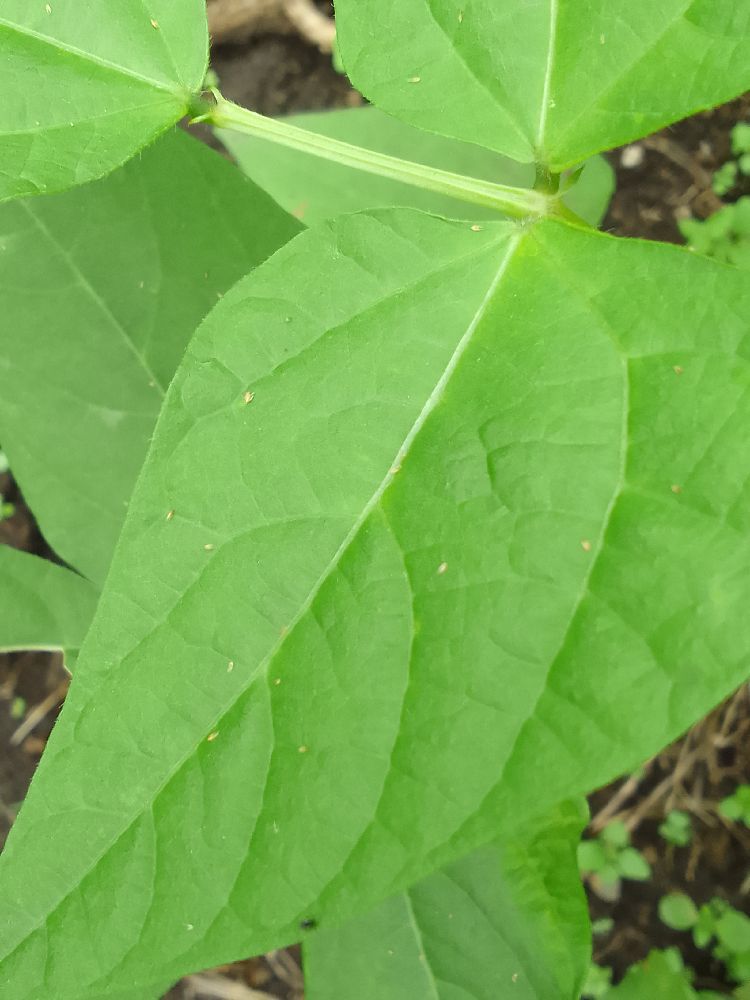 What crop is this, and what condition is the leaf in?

common bean, healthy
